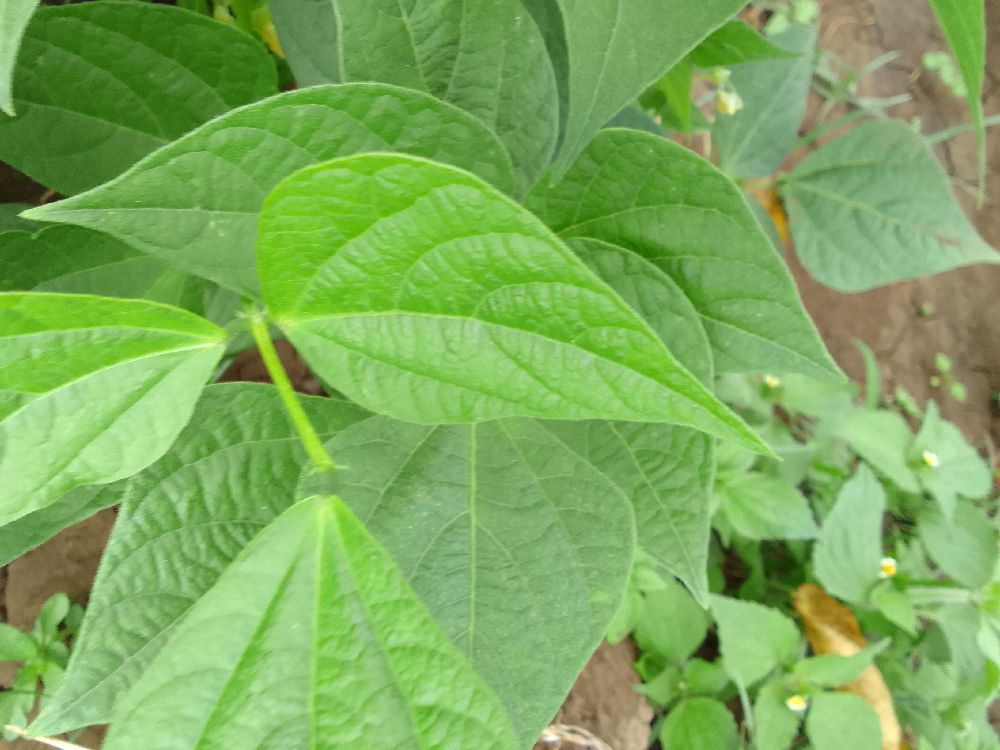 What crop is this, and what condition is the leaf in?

common bean, healthy
